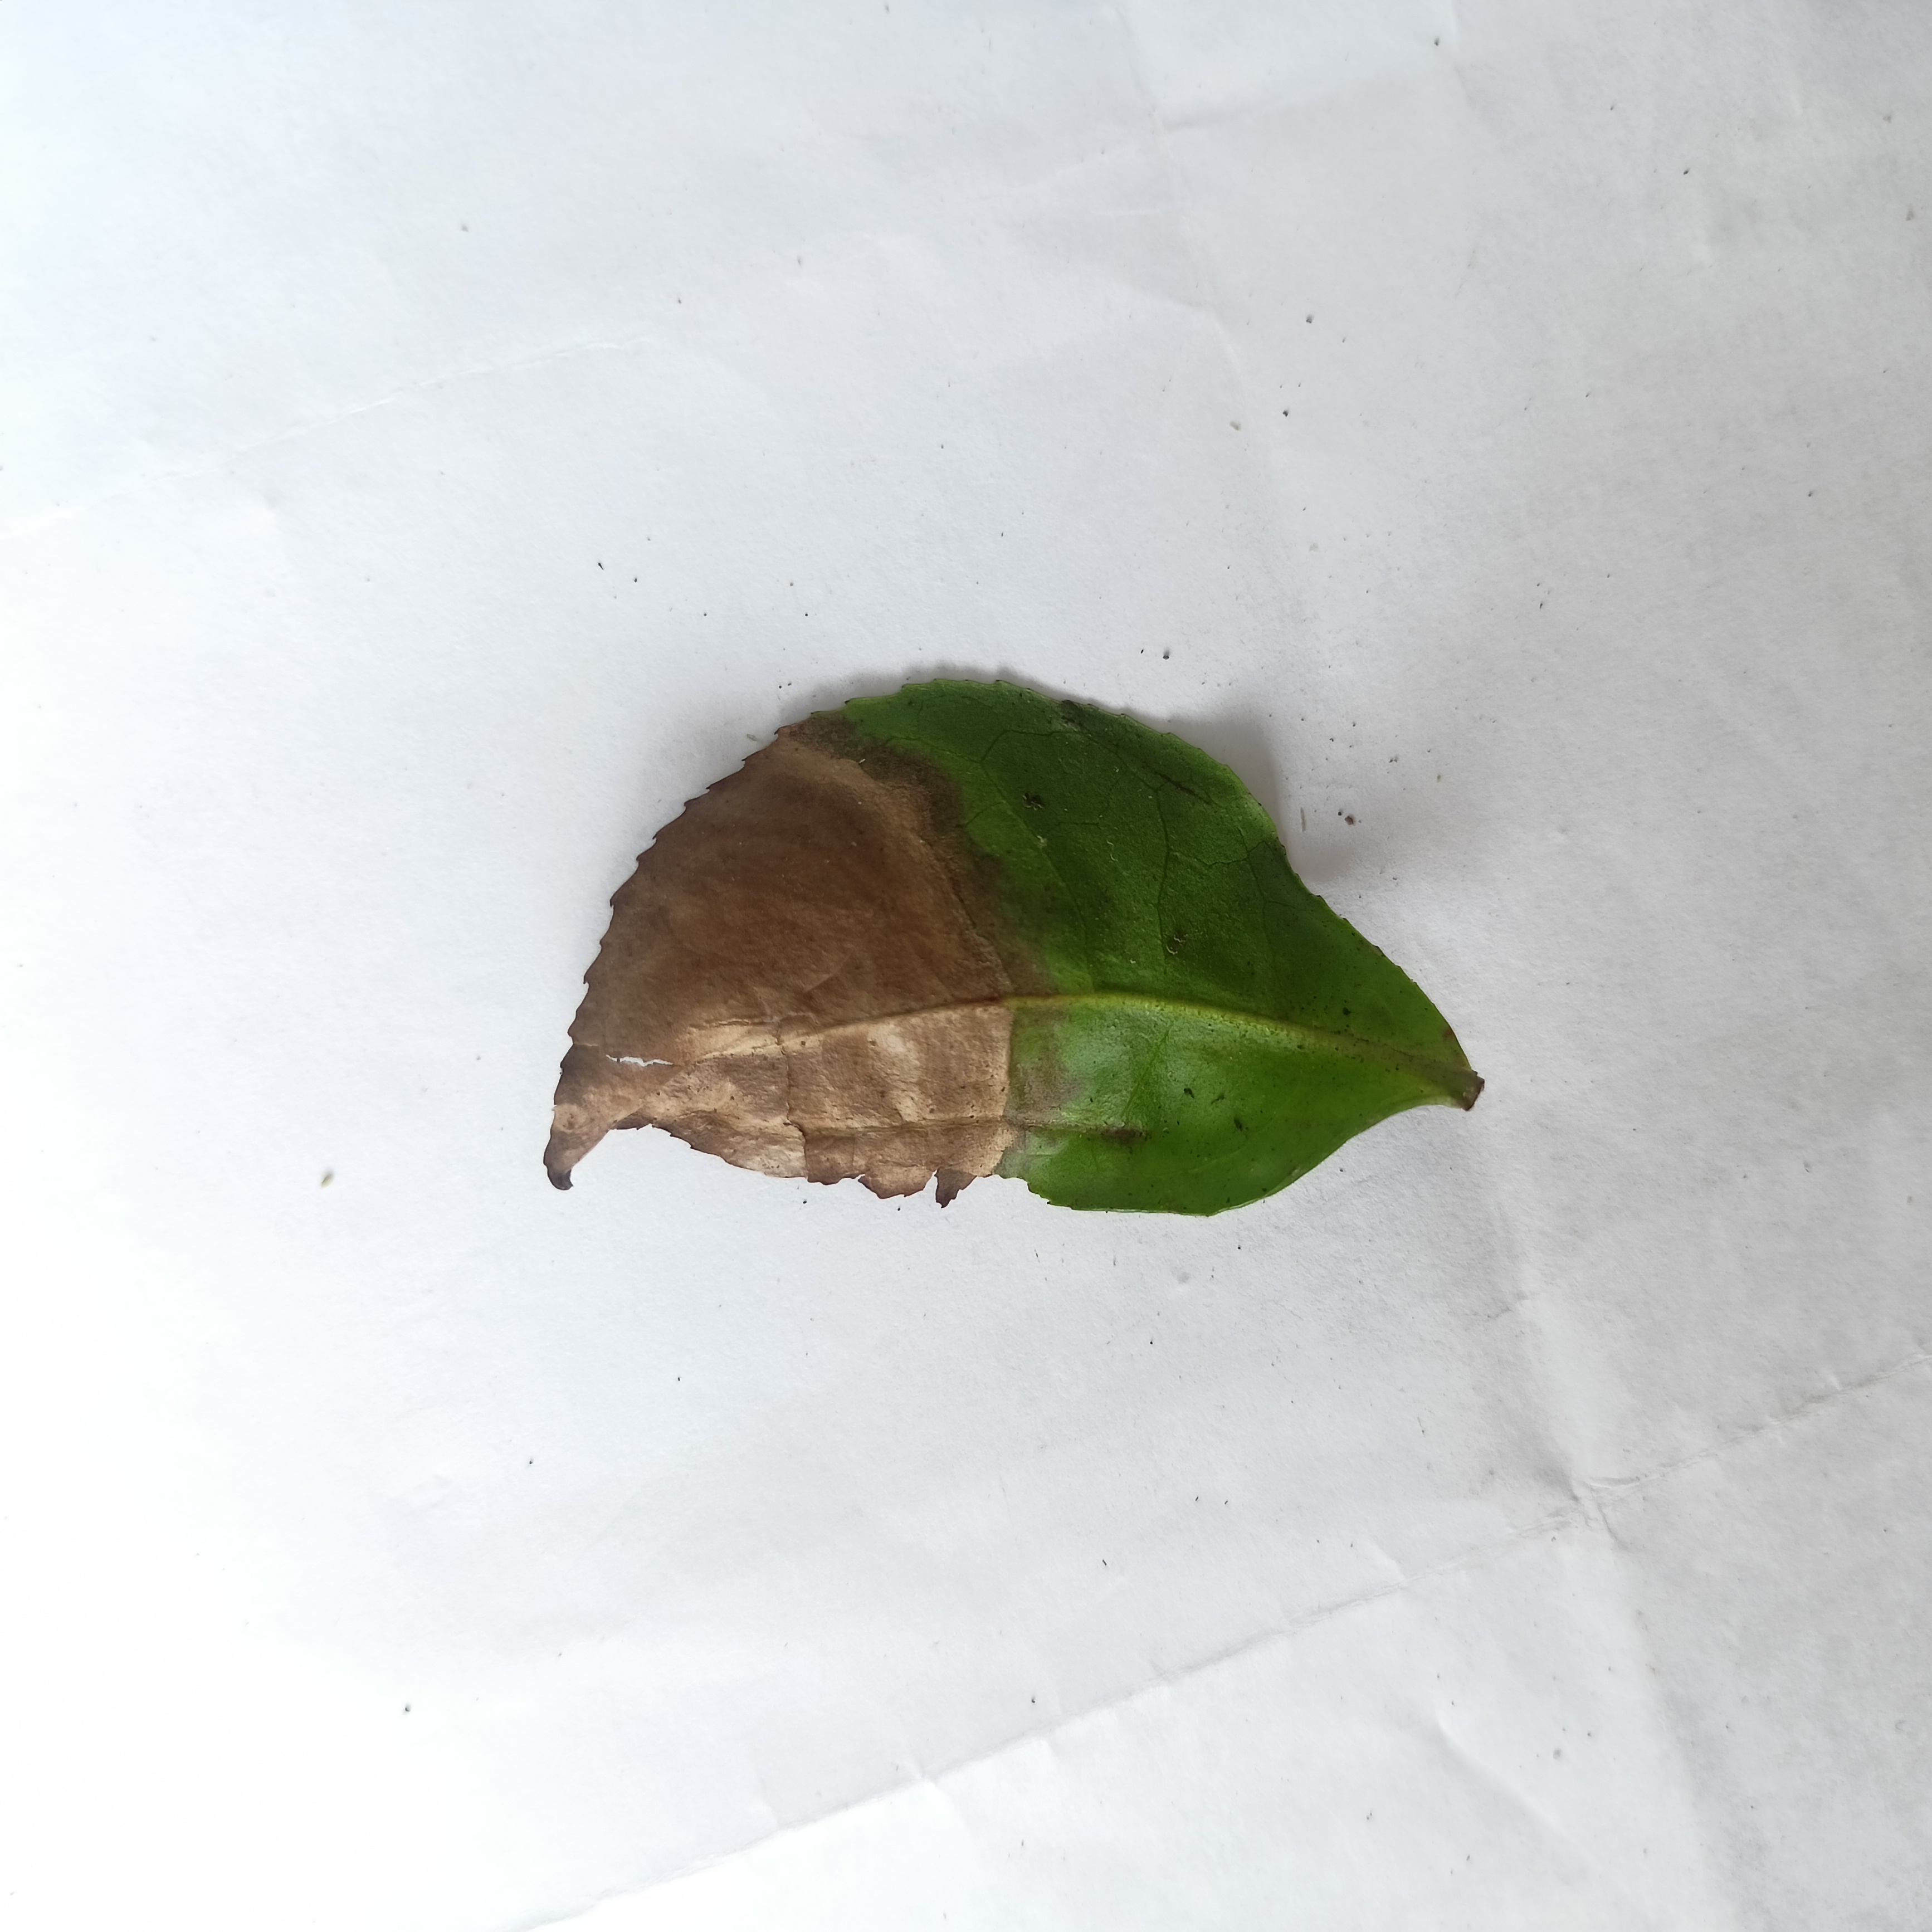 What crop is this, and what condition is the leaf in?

tea, brown blight
